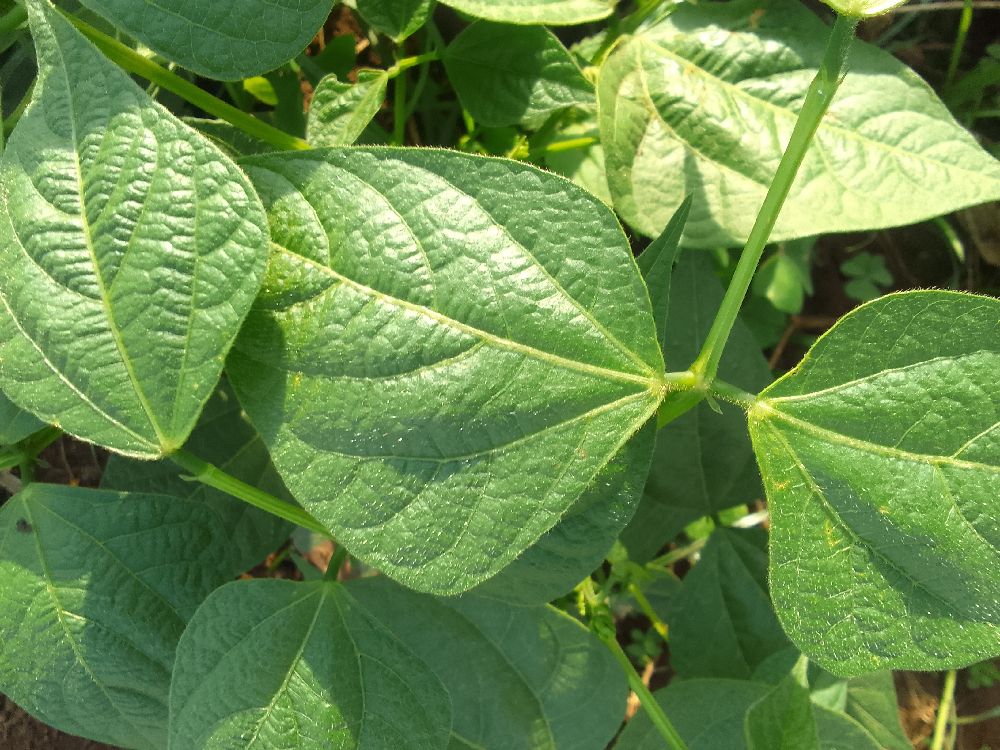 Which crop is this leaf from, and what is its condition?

common bean, healthy
